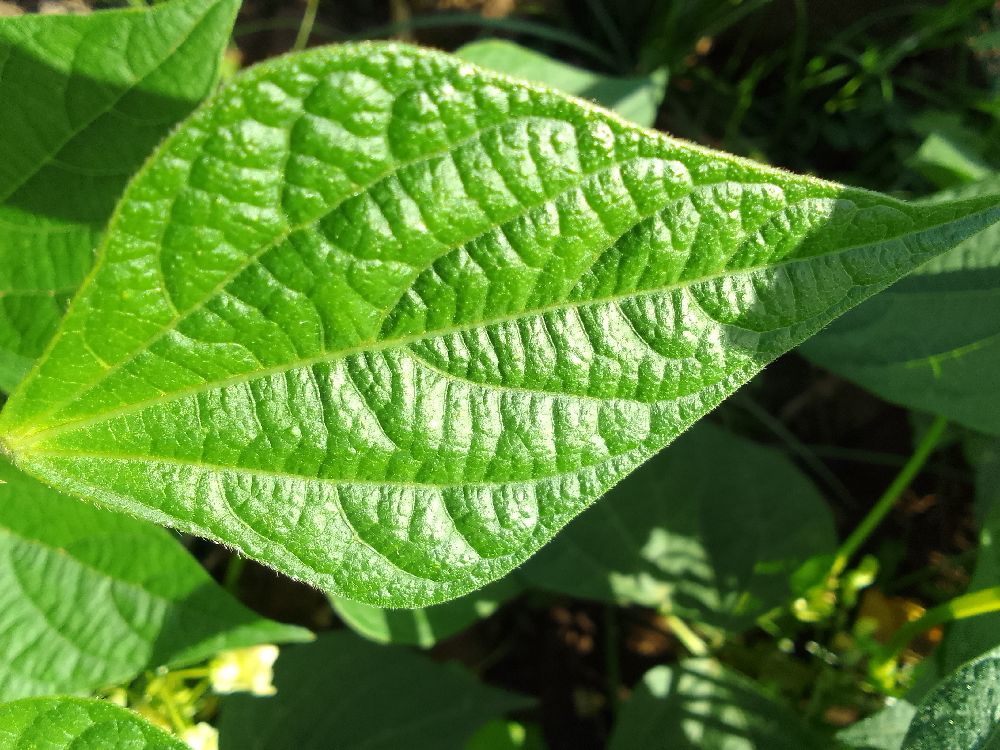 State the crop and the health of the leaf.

common bean, healthy
